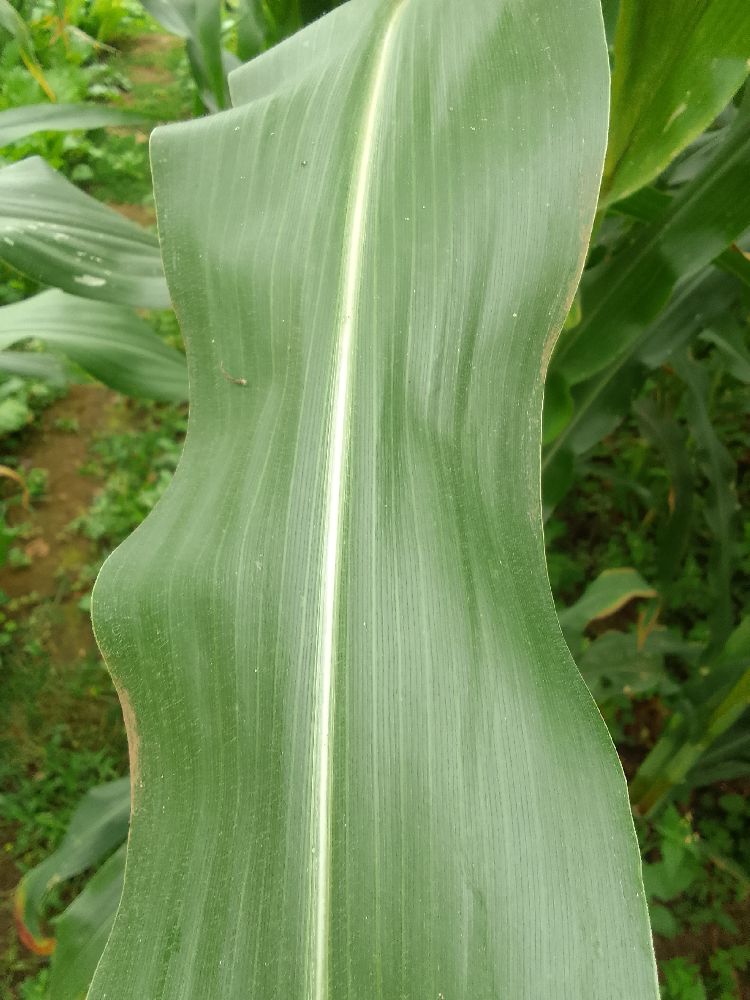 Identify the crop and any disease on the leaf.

maize, healthy
